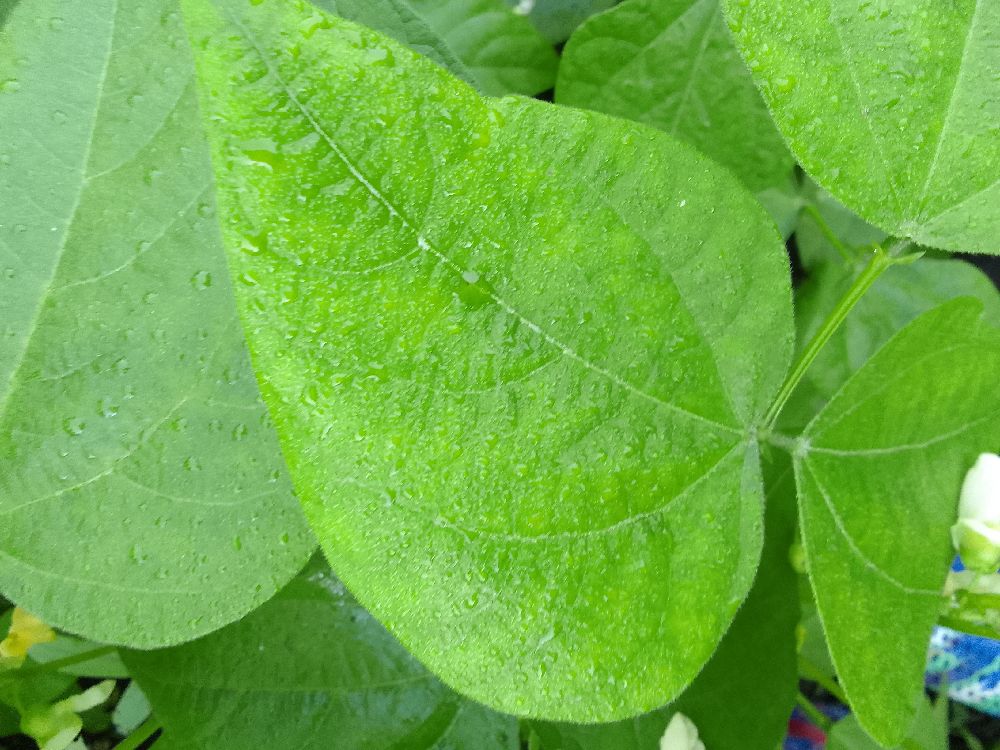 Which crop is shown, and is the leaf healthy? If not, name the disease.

common bean, healthy
